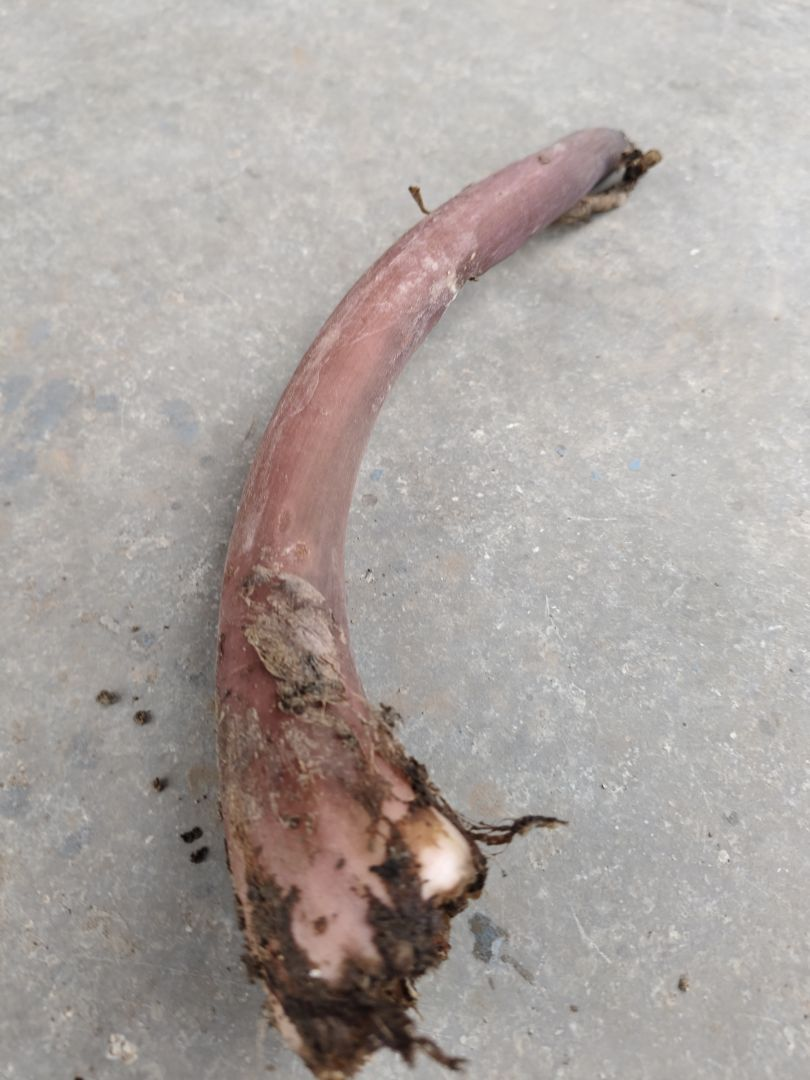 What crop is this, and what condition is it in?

taro, root rot
